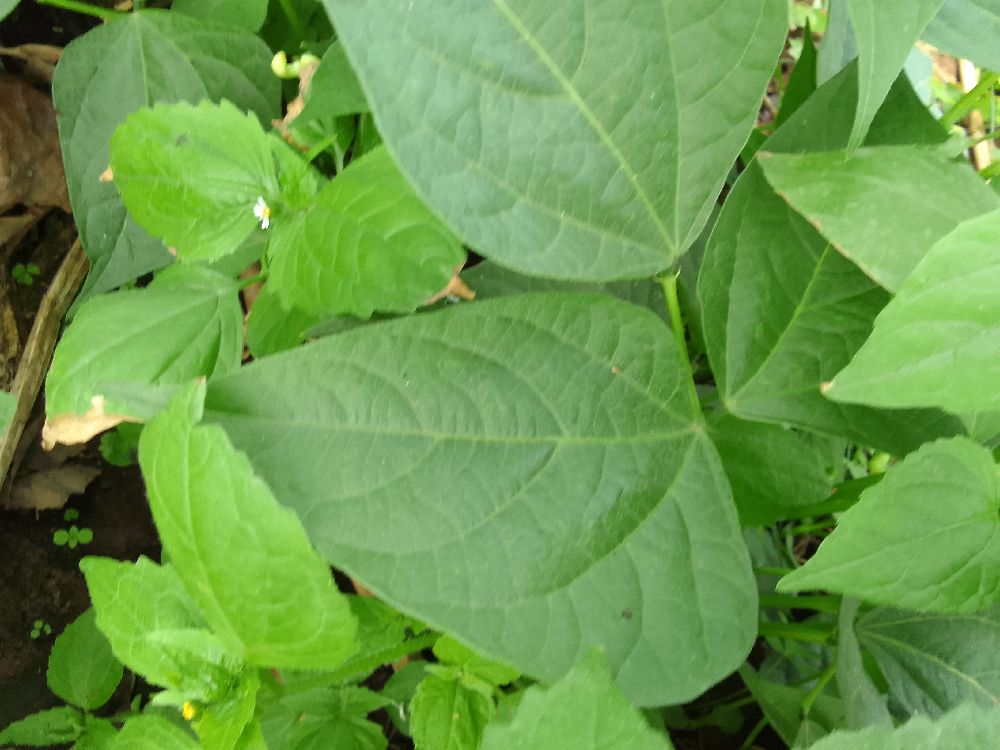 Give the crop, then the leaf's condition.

common bean, healthy
